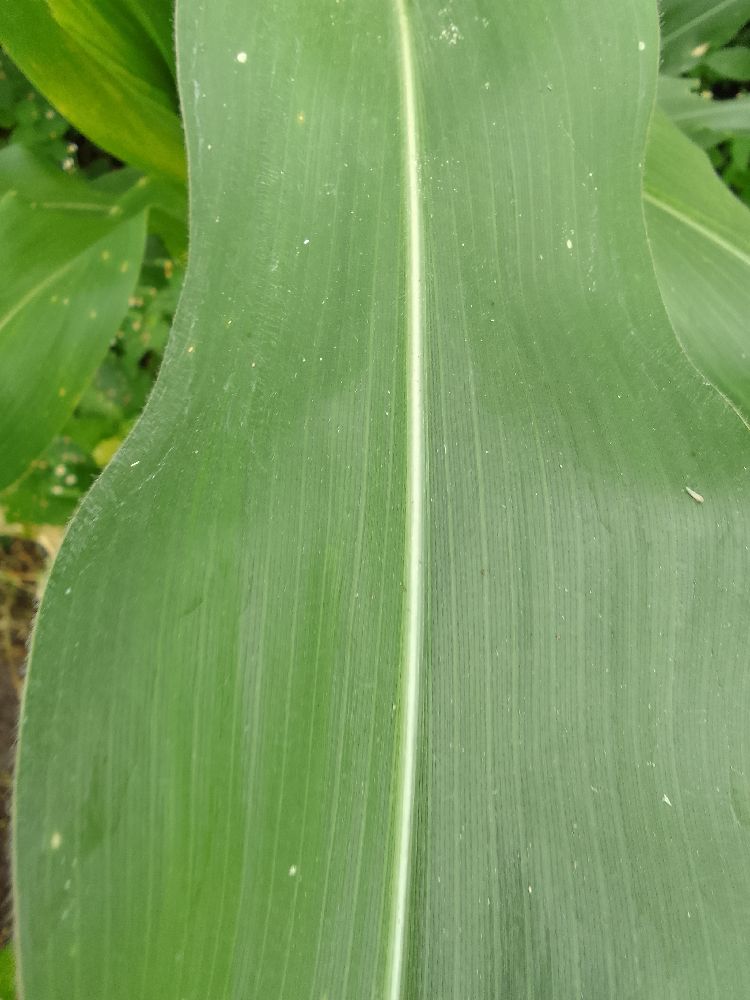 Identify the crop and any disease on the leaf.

maize, healthy
